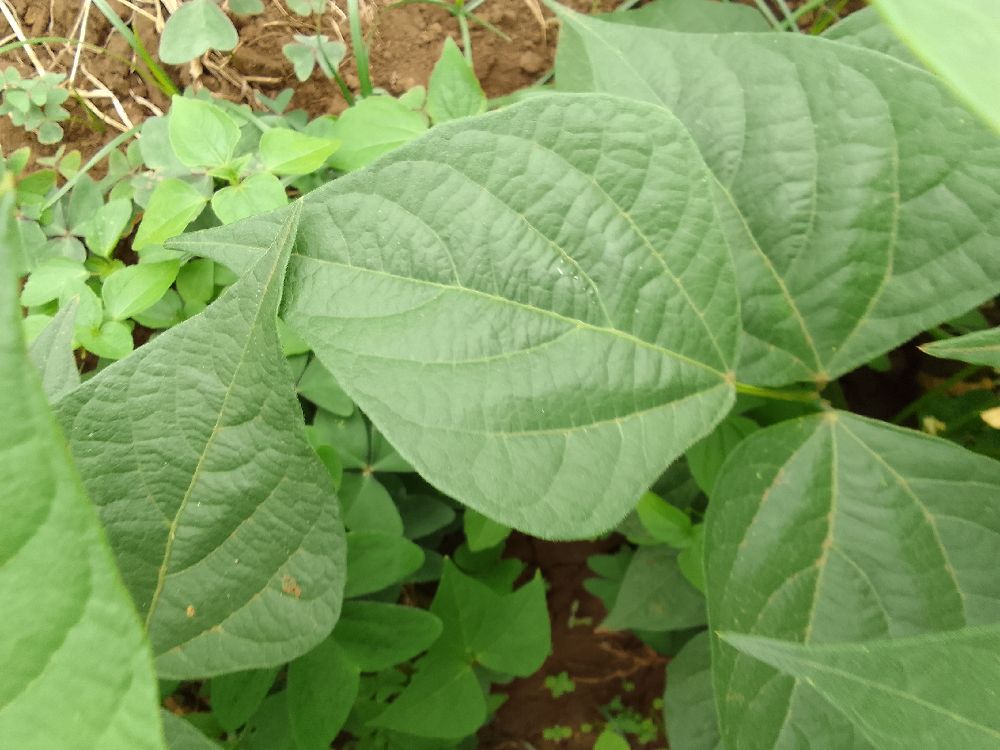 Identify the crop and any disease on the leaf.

common bean, healthy
